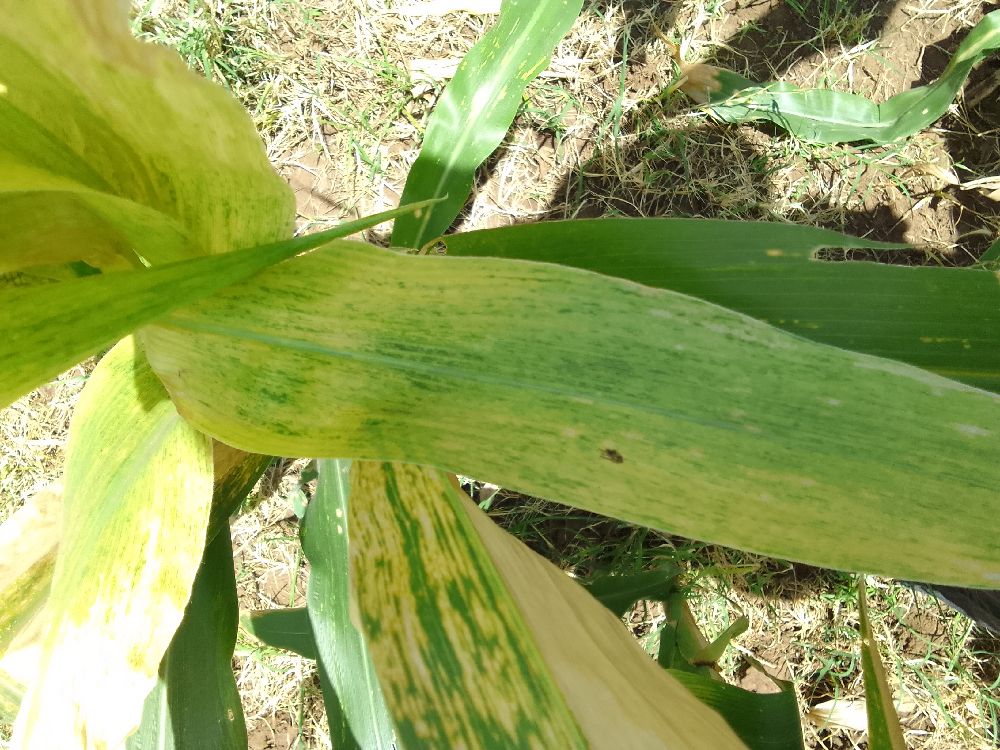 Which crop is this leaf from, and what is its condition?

maize, maize lethal necrosis
